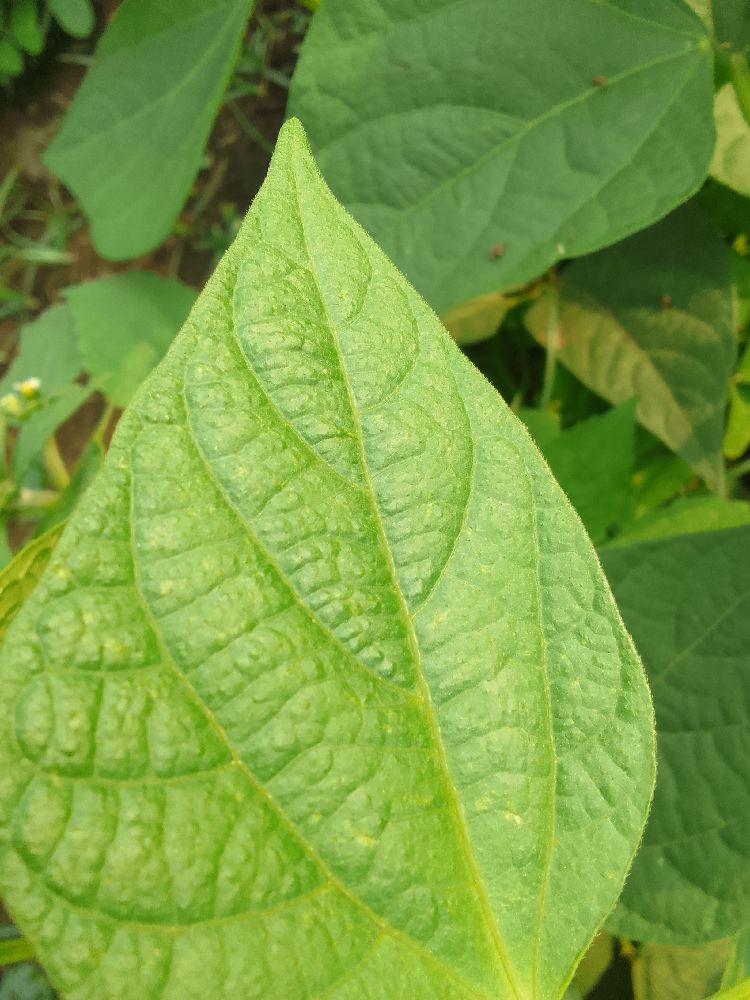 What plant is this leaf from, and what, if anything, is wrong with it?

common bean, healthy
